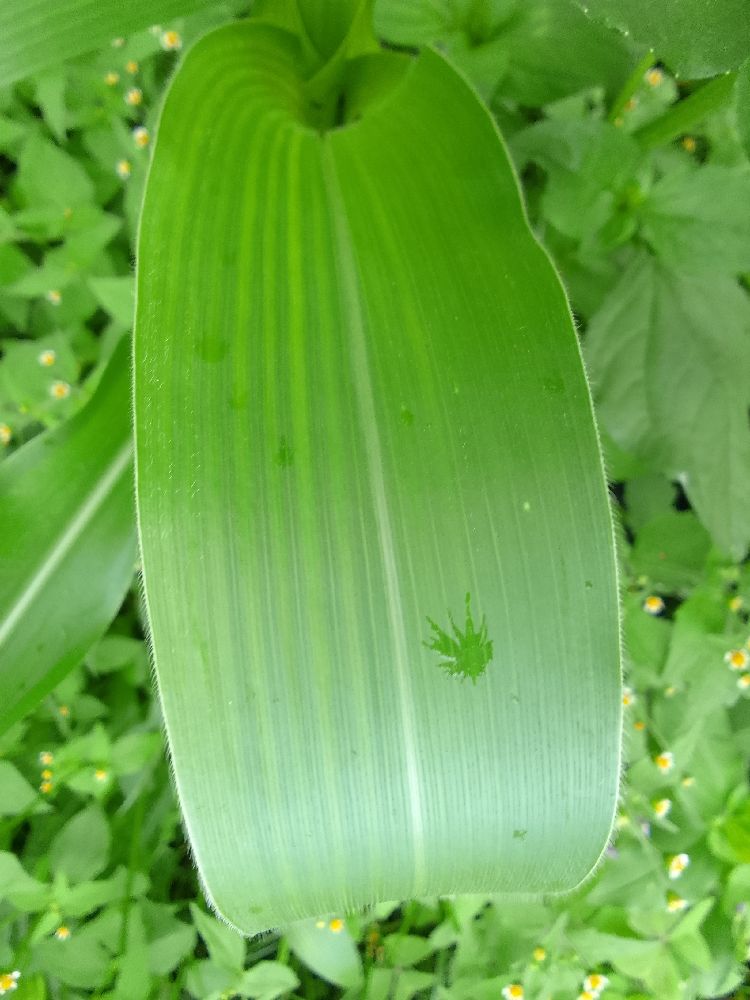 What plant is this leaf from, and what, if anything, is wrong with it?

maize, healthy
